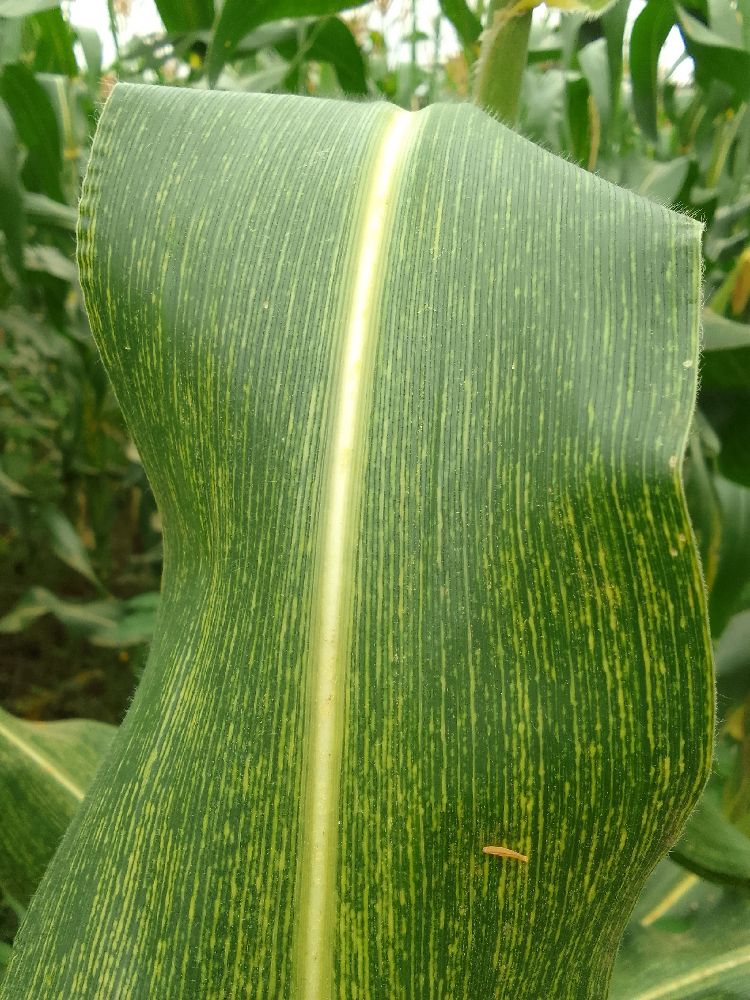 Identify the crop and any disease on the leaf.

maize, maize streak virus
